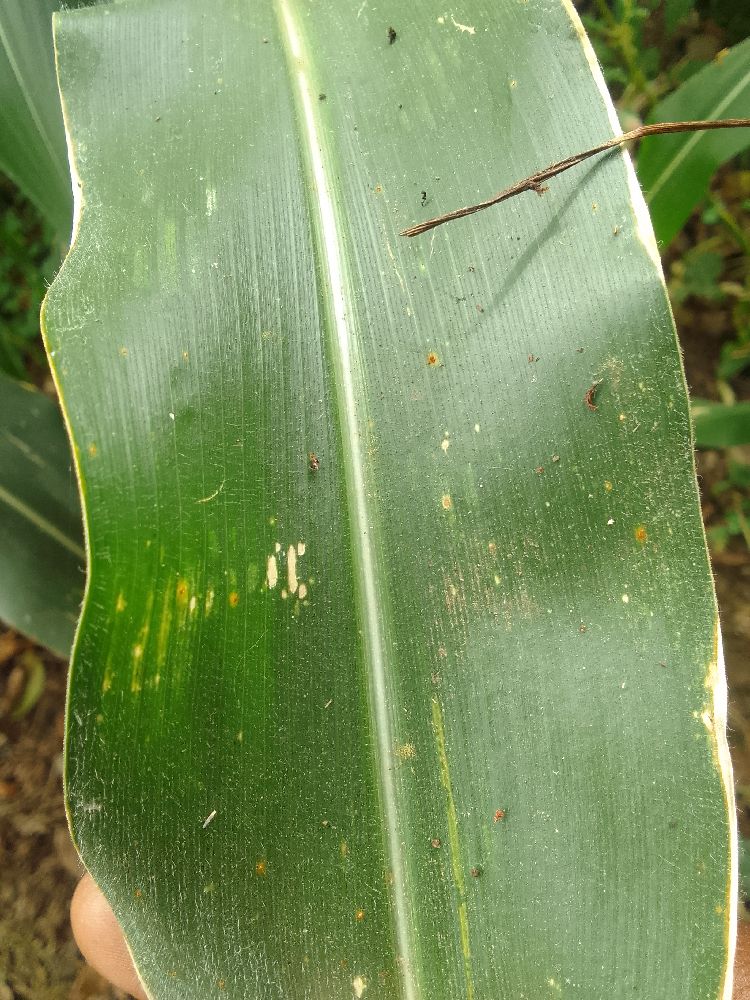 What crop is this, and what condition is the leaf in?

maize, healthy
